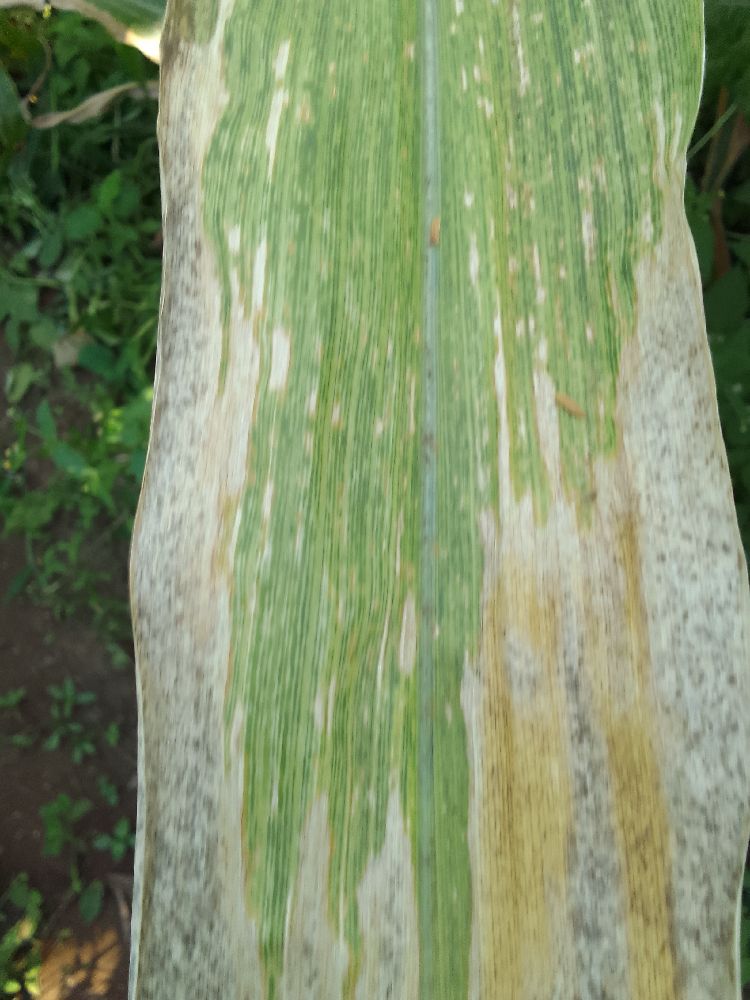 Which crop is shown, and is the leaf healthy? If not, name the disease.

maize, maize lethal necrosis
